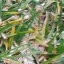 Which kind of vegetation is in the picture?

grass
